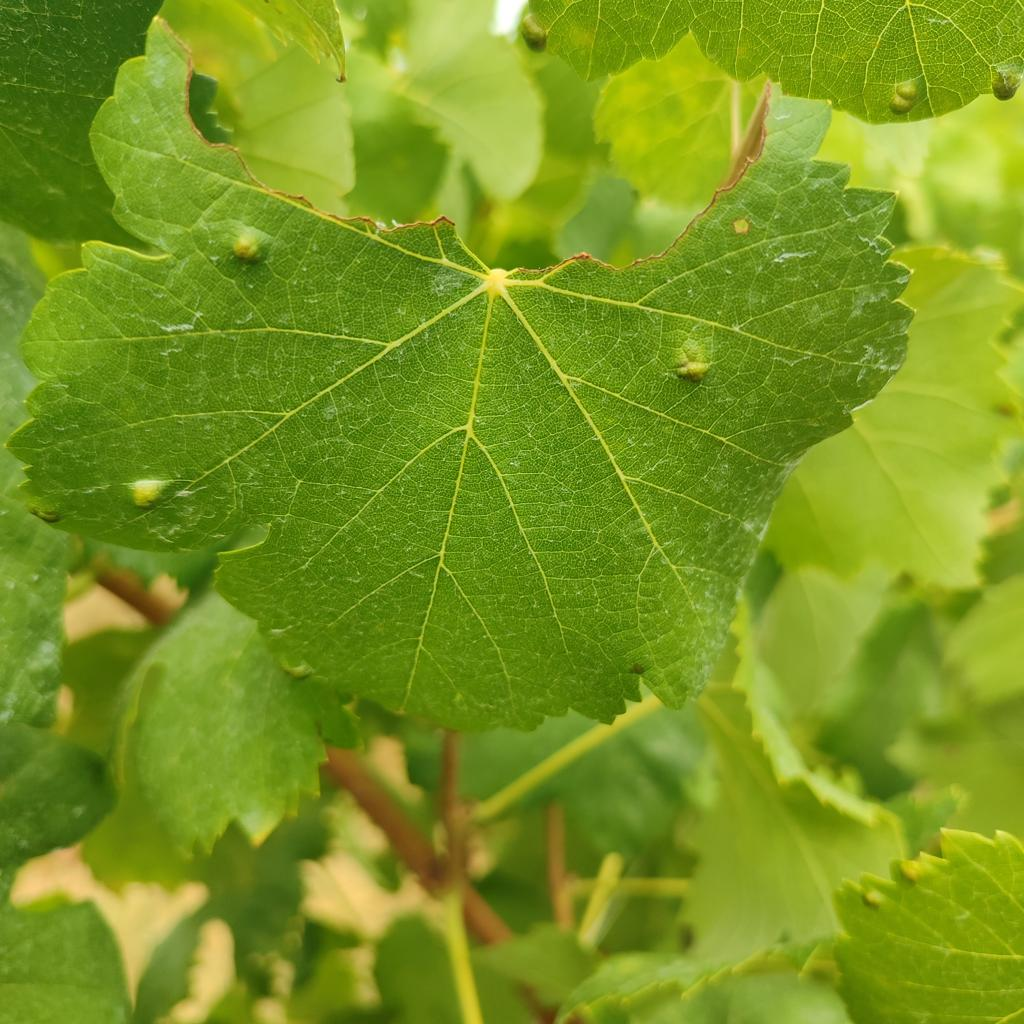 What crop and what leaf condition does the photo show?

grapevine, erineum mite
